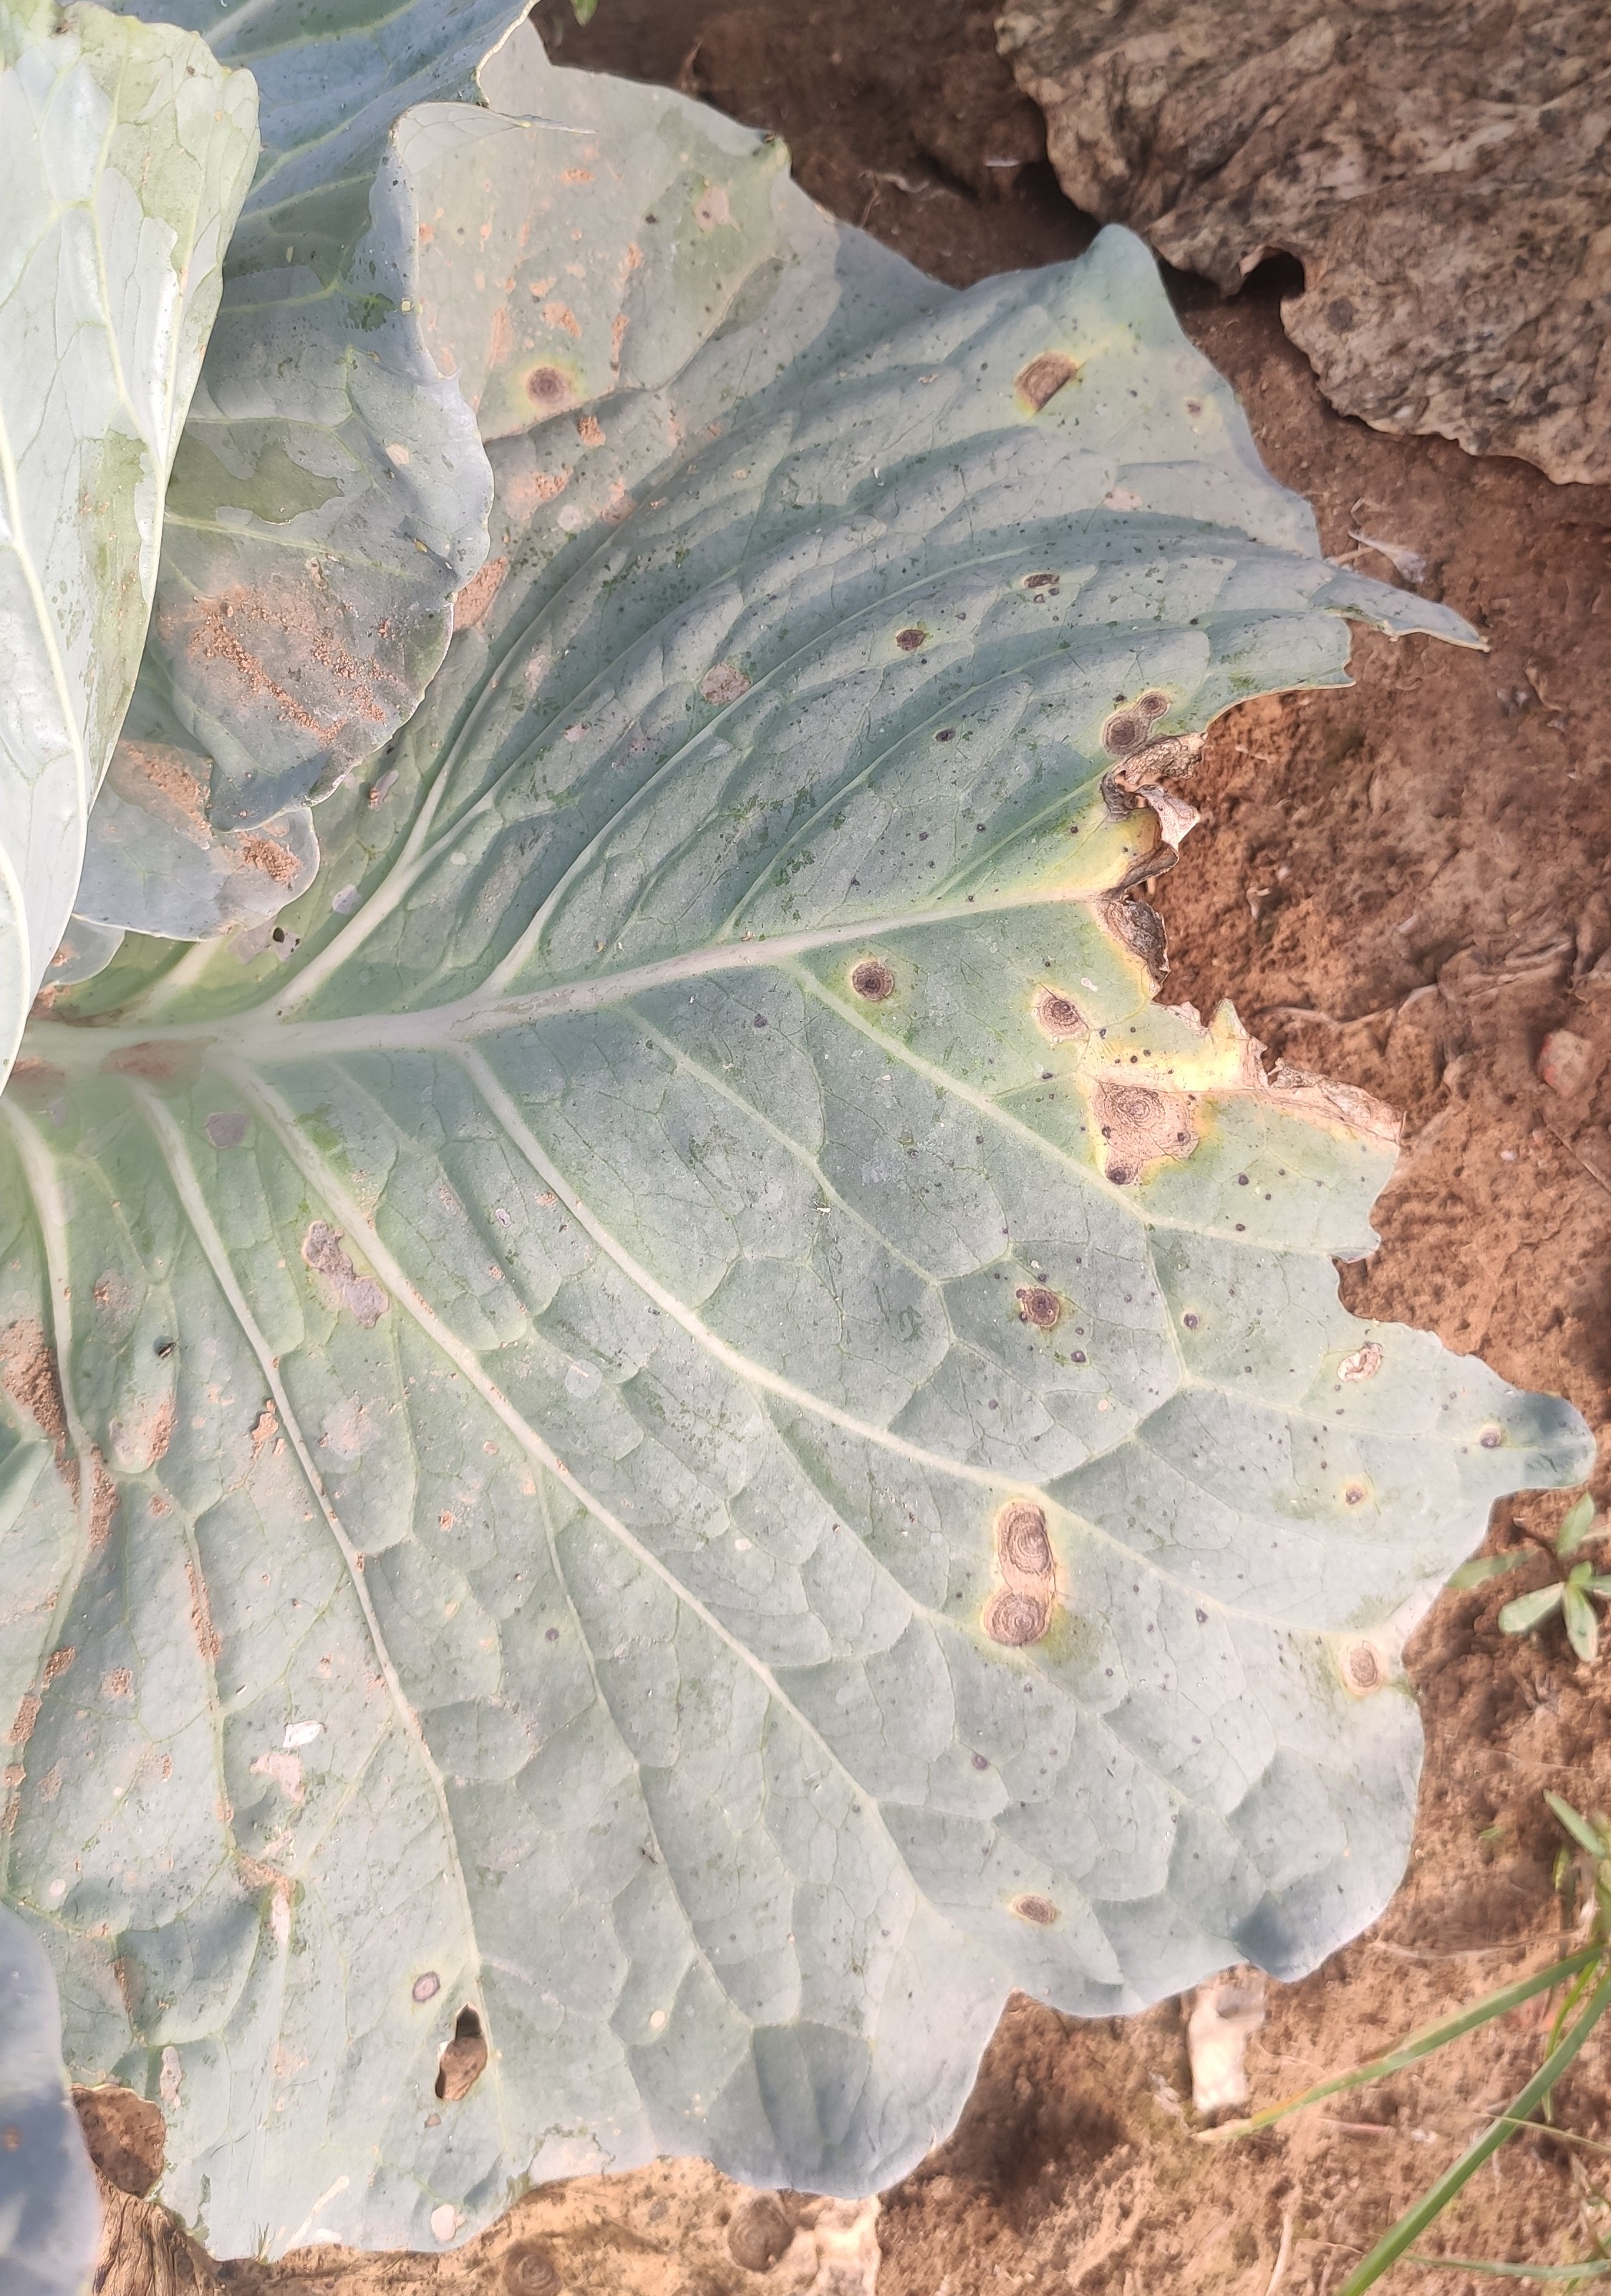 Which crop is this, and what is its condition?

cabbage, alternaria
